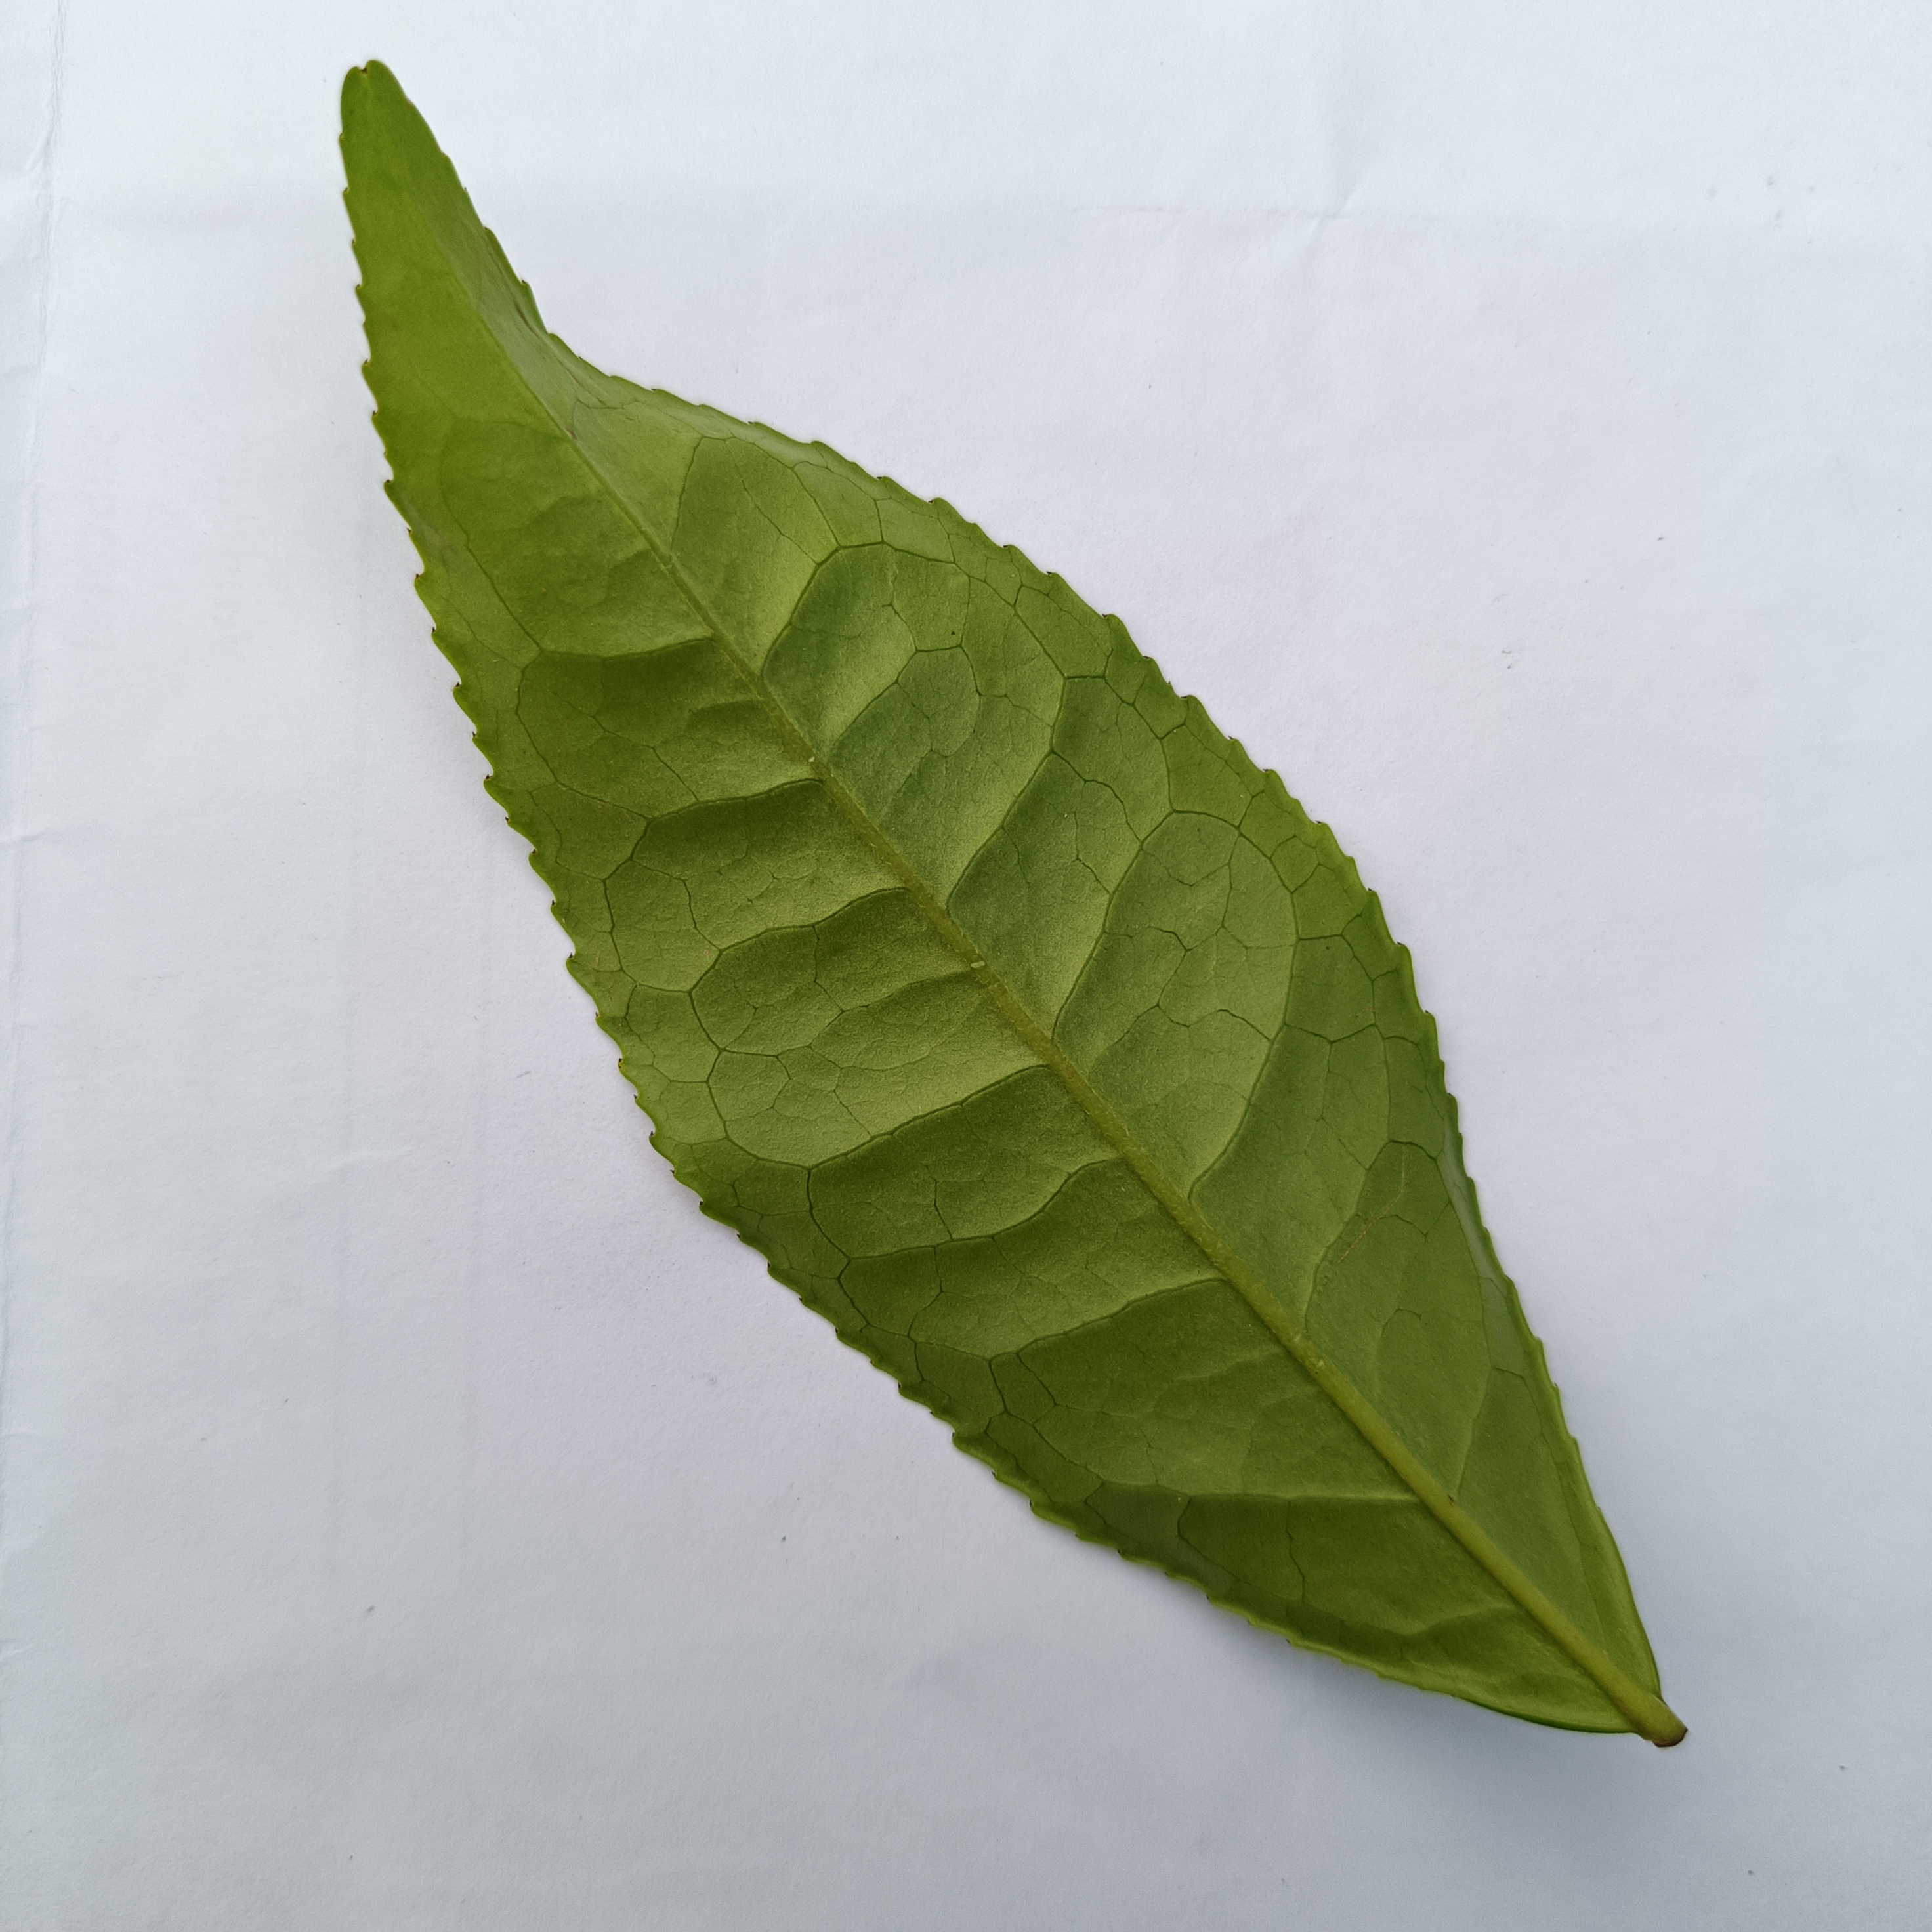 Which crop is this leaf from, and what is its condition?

tea, healthy
